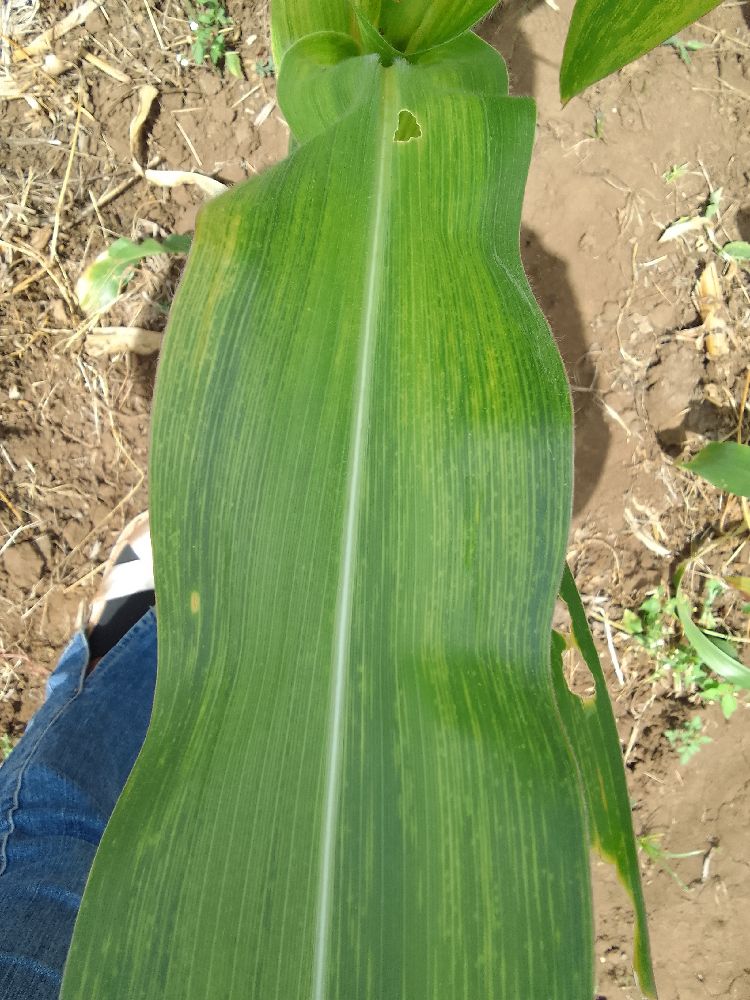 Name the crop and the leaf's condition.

maize, maize lethal necrosis
